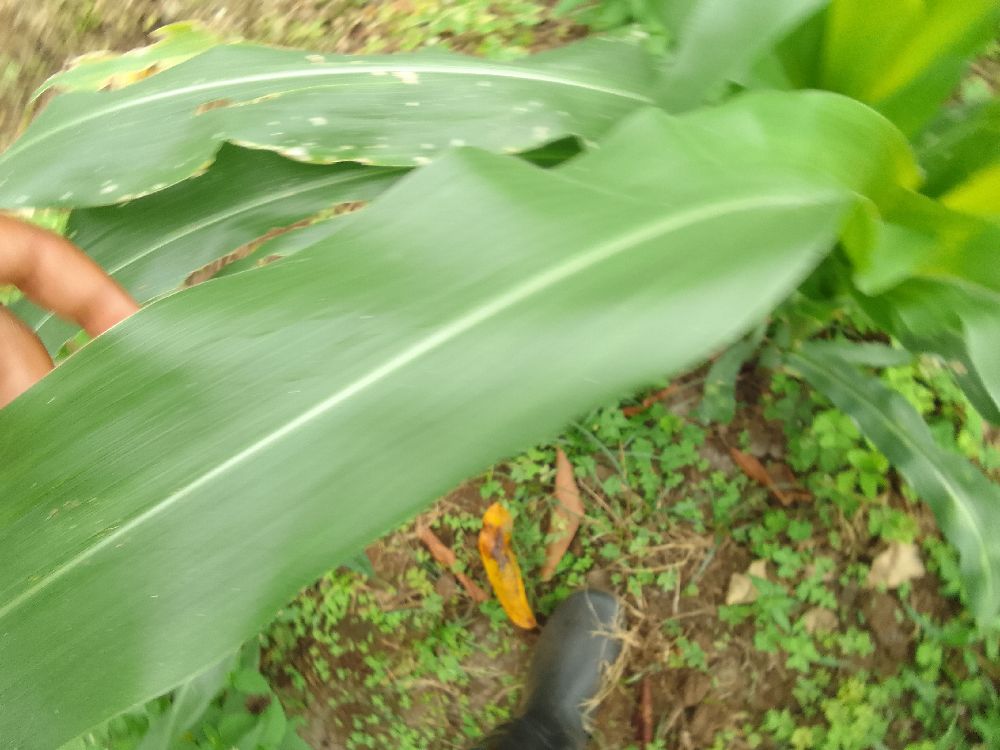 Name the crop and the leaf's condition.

maize, healthy
